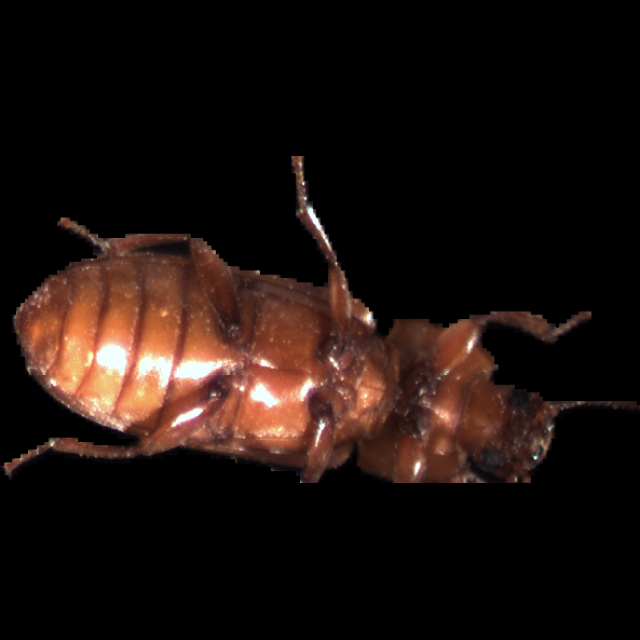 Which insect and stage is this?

mealworm beetle
